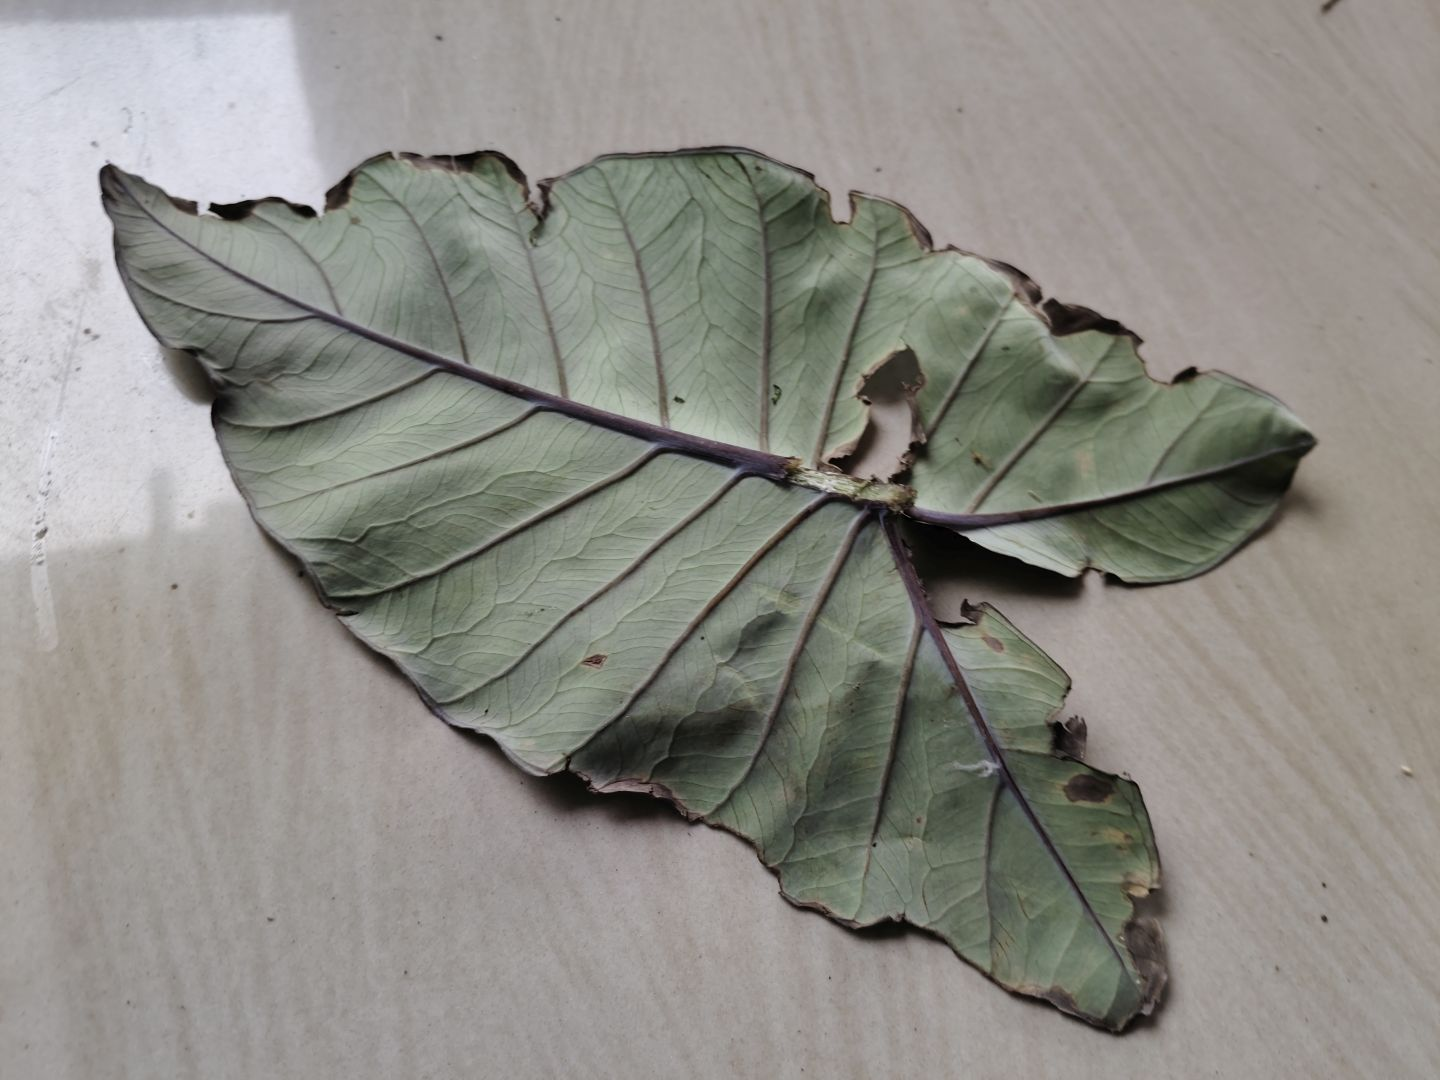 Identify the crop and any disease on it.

taro, leaf blight
